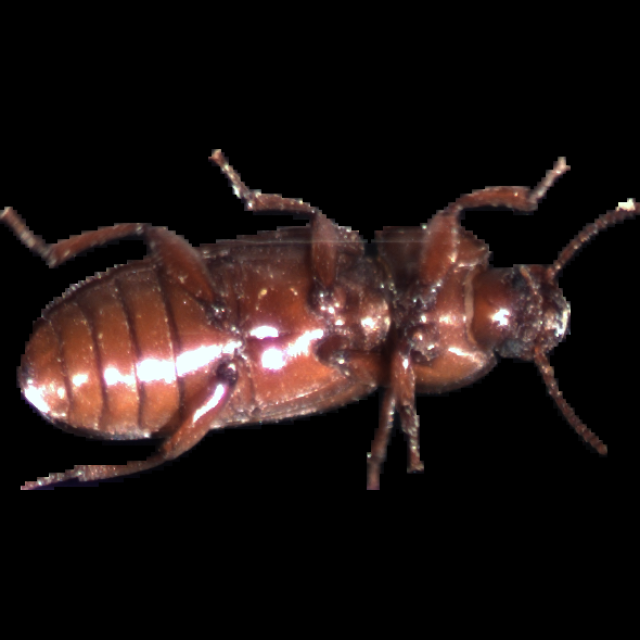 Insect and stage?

mealworm beetle
